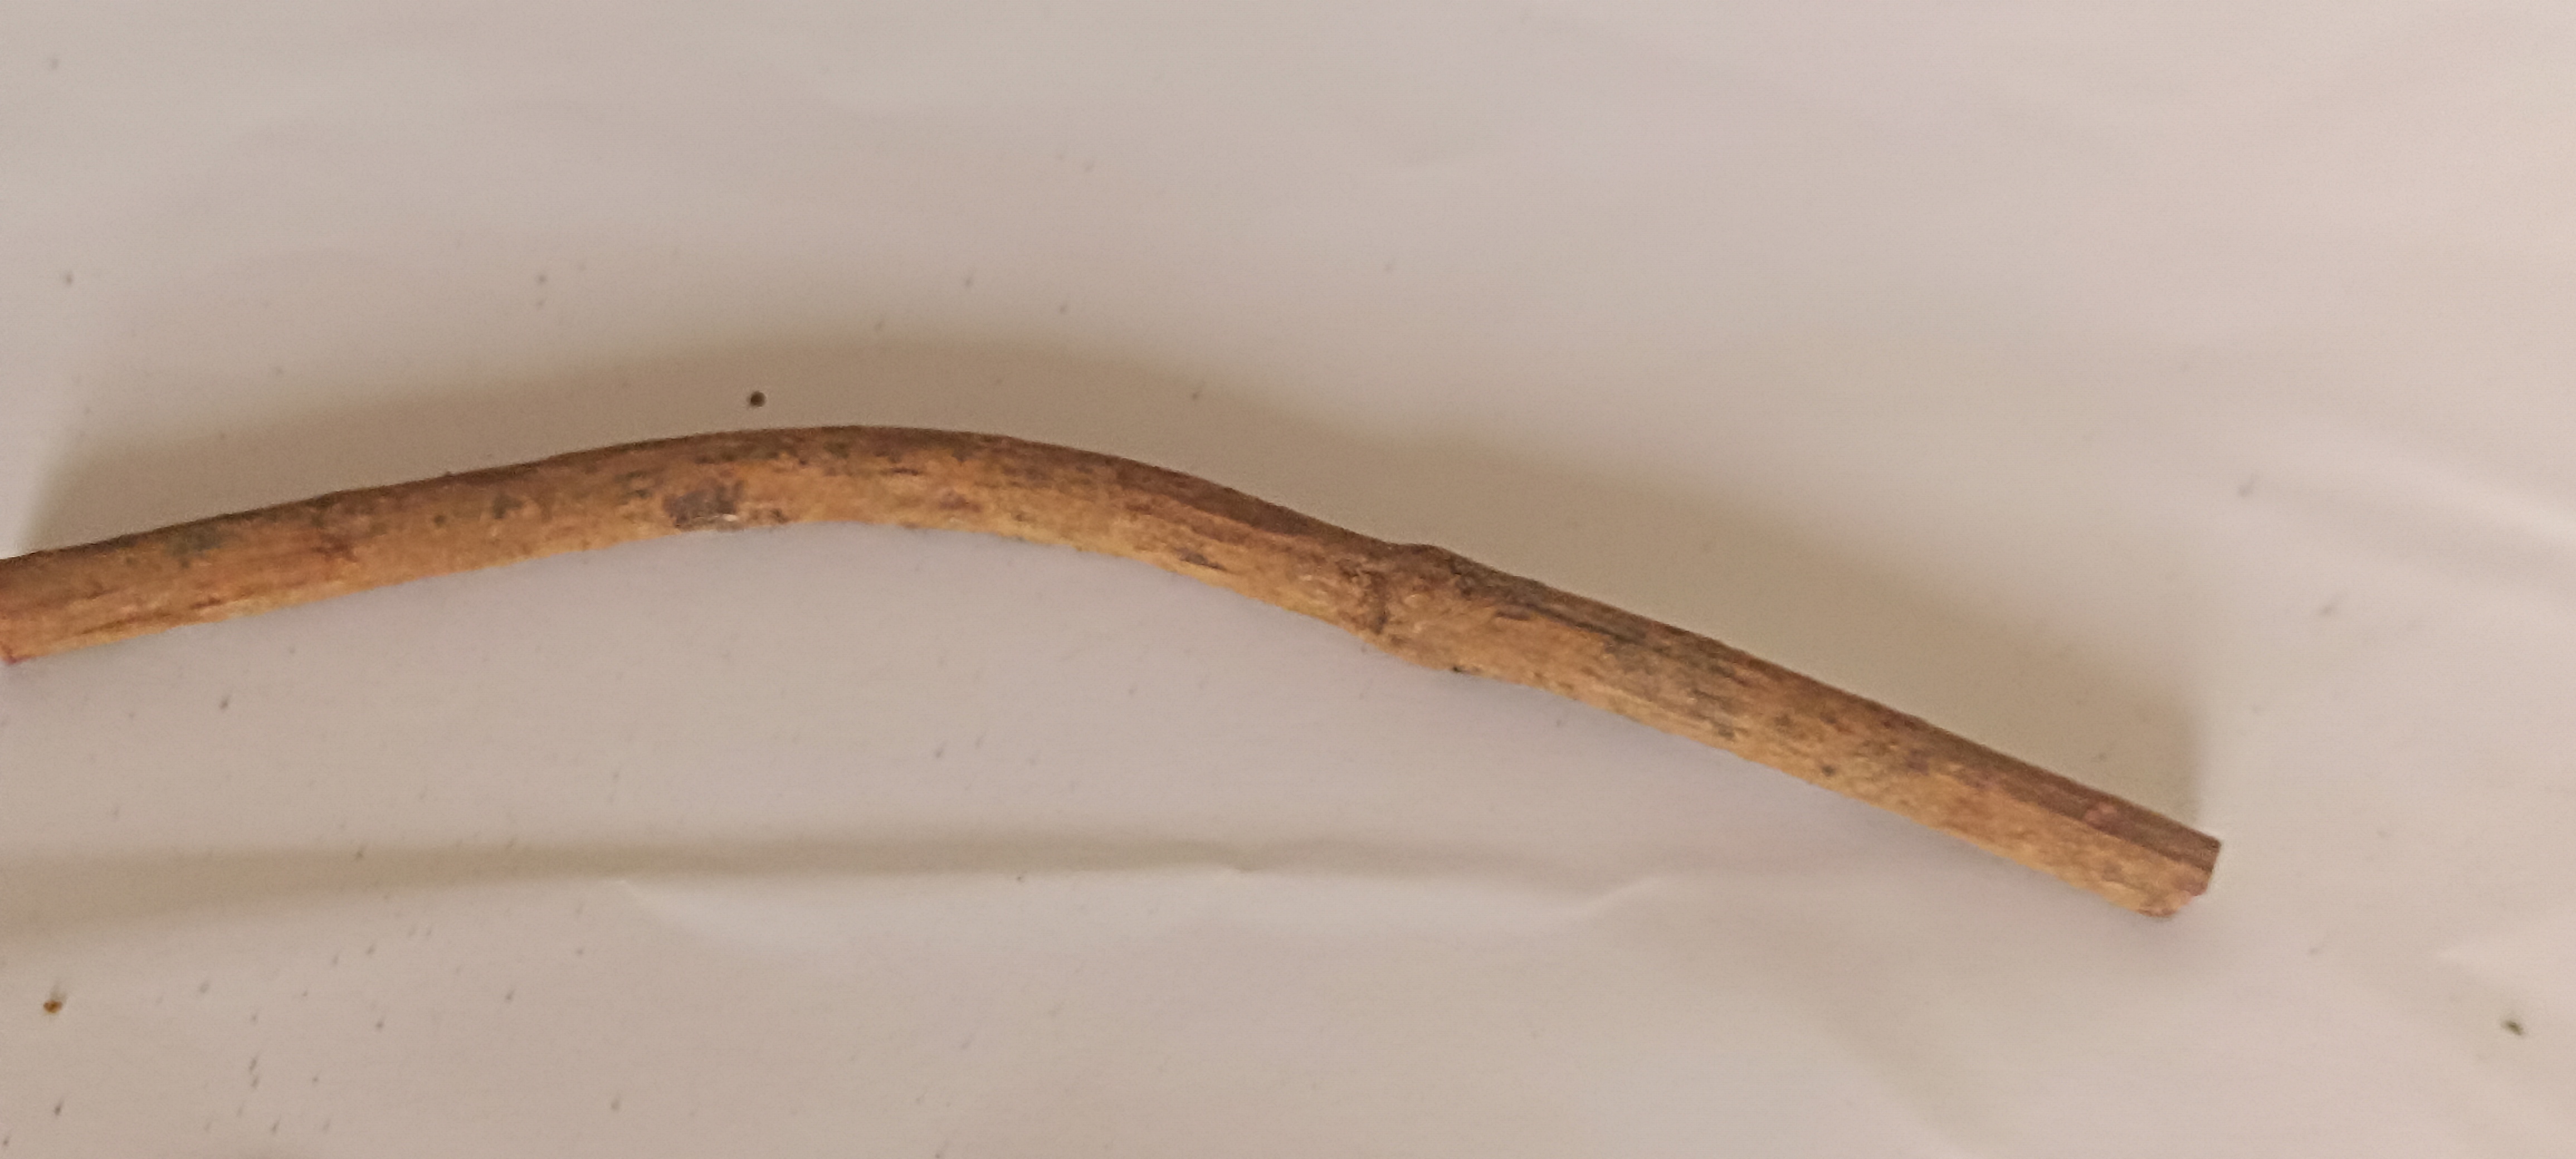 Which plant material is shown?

manjistha
